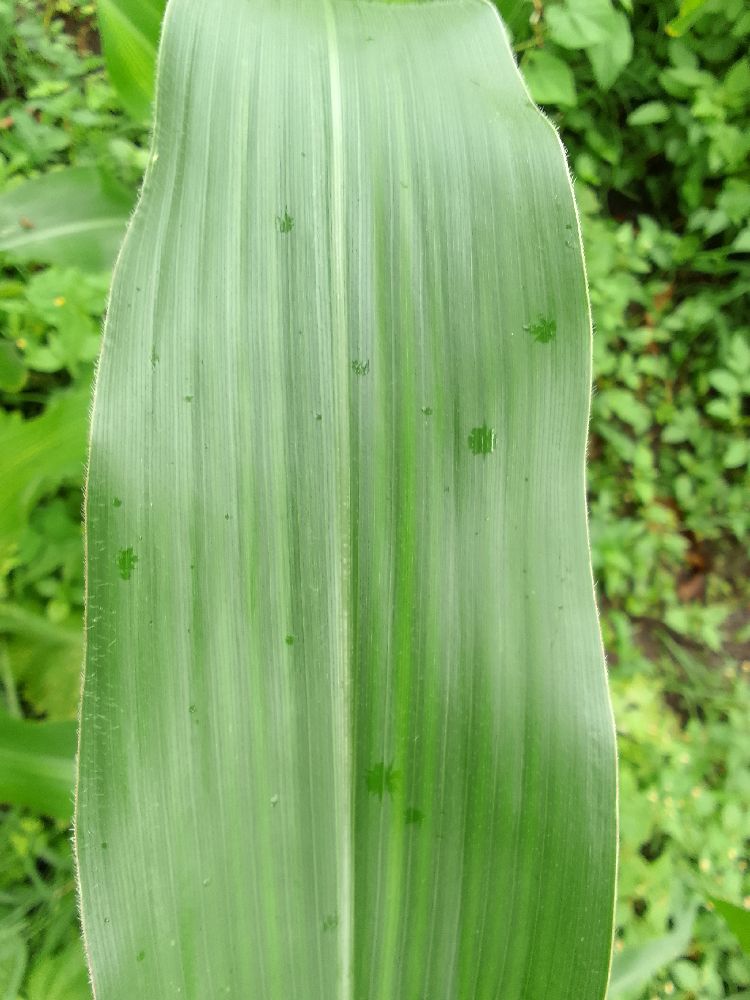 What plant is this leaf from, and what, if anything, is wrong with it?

maize, healthy
